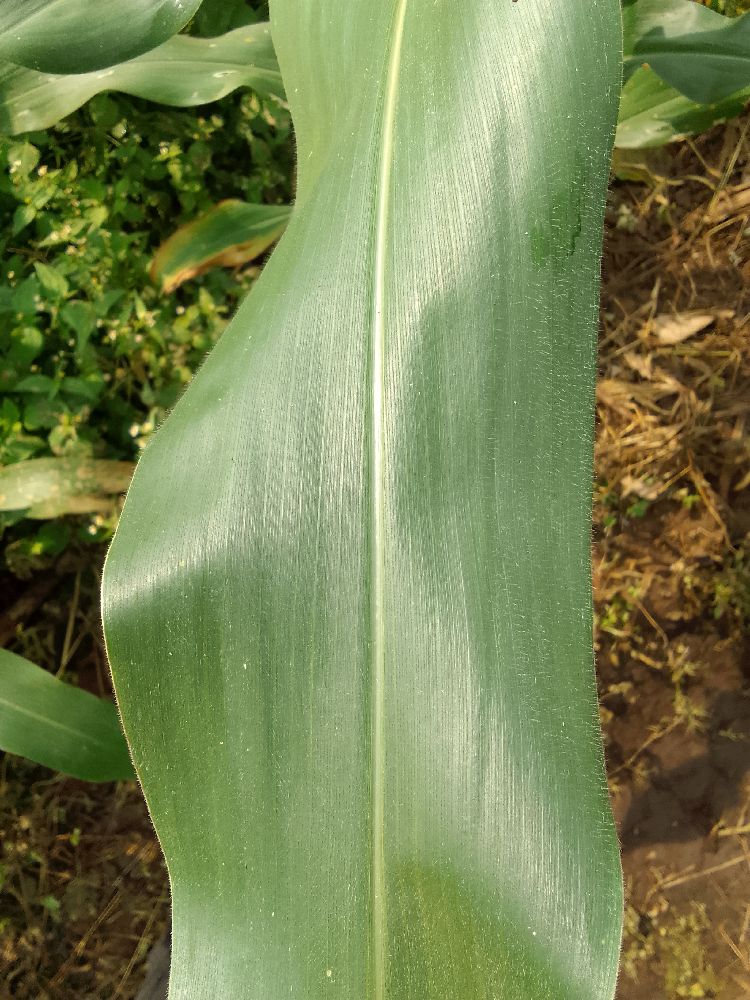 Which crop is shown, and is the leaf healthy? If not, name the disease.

maize, healthy
